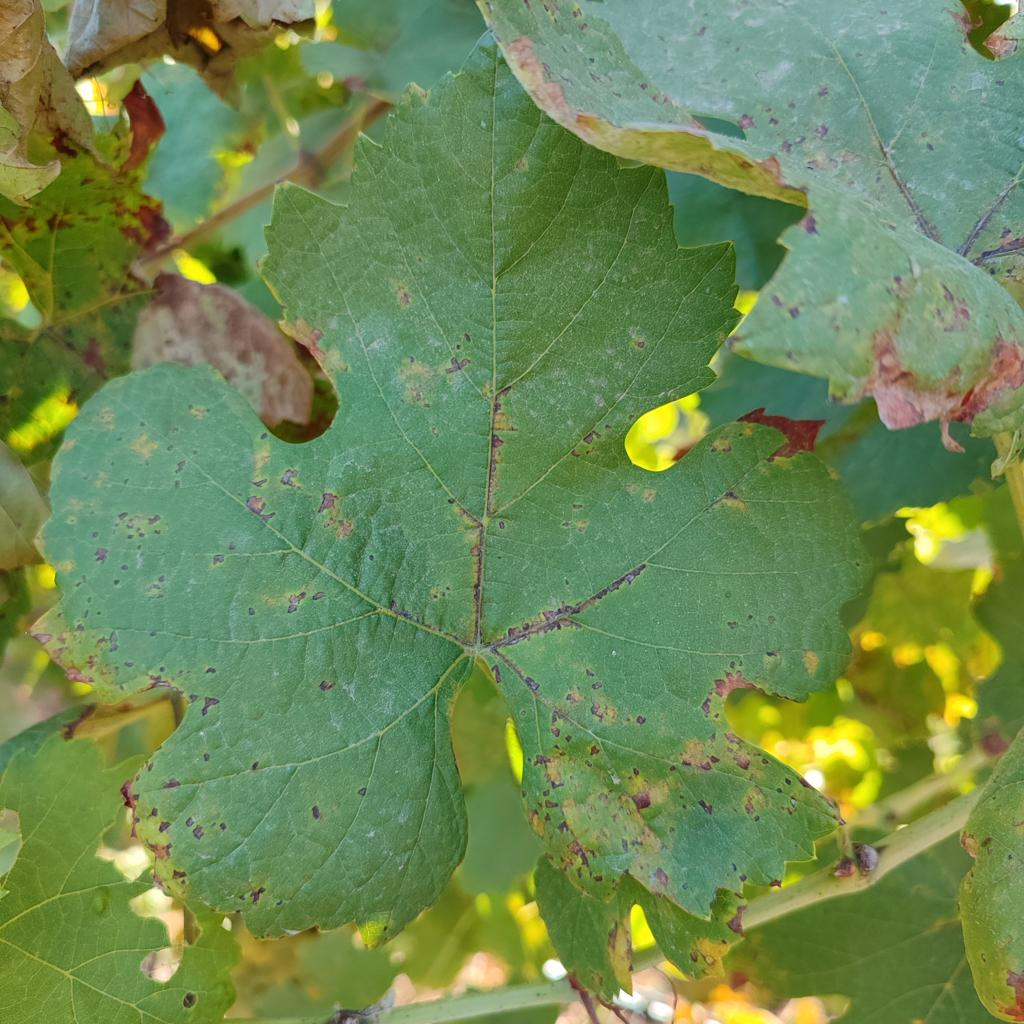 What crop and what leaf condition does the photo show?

grapevine, downy mildew
